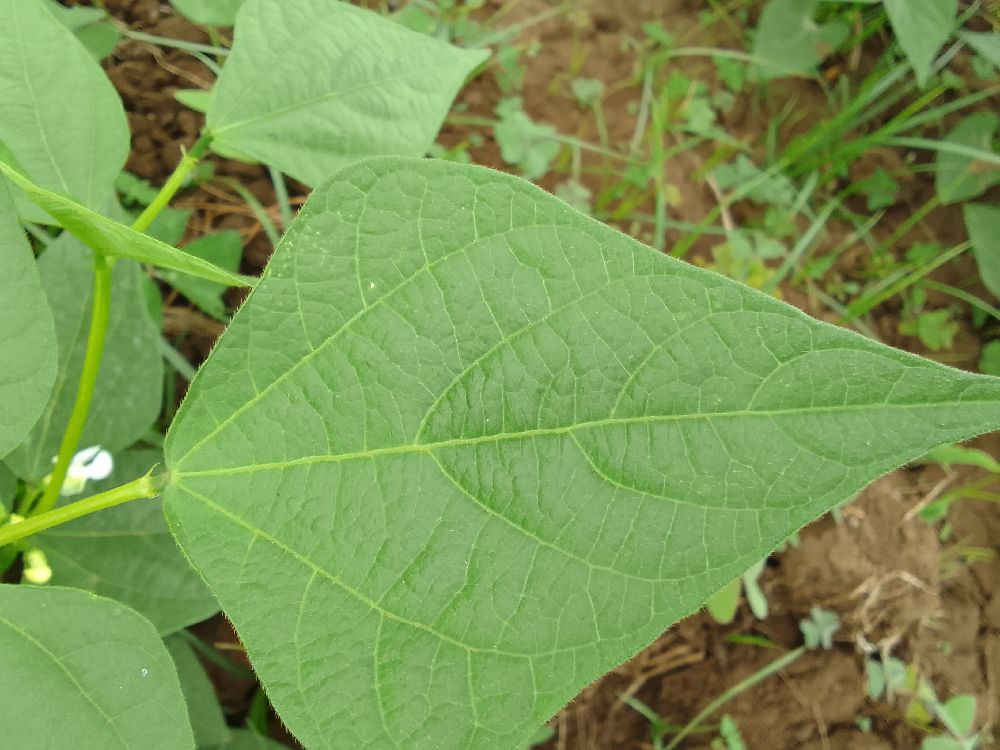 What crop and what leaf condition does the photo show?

common bean, healthy
